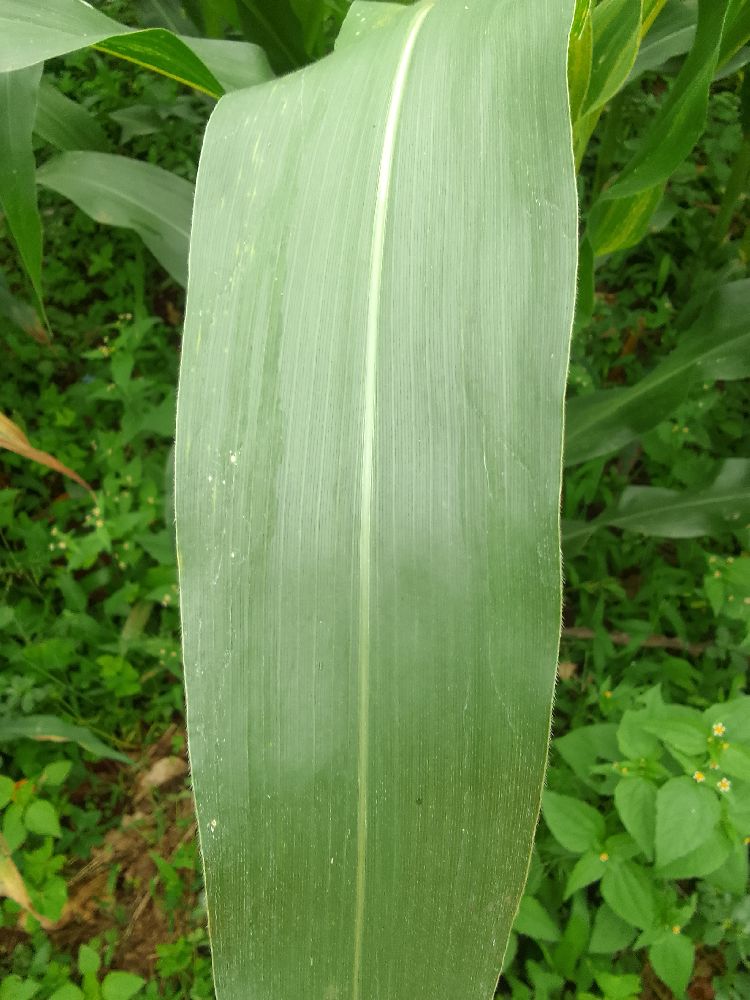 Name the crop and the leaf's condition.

maize, healthy
